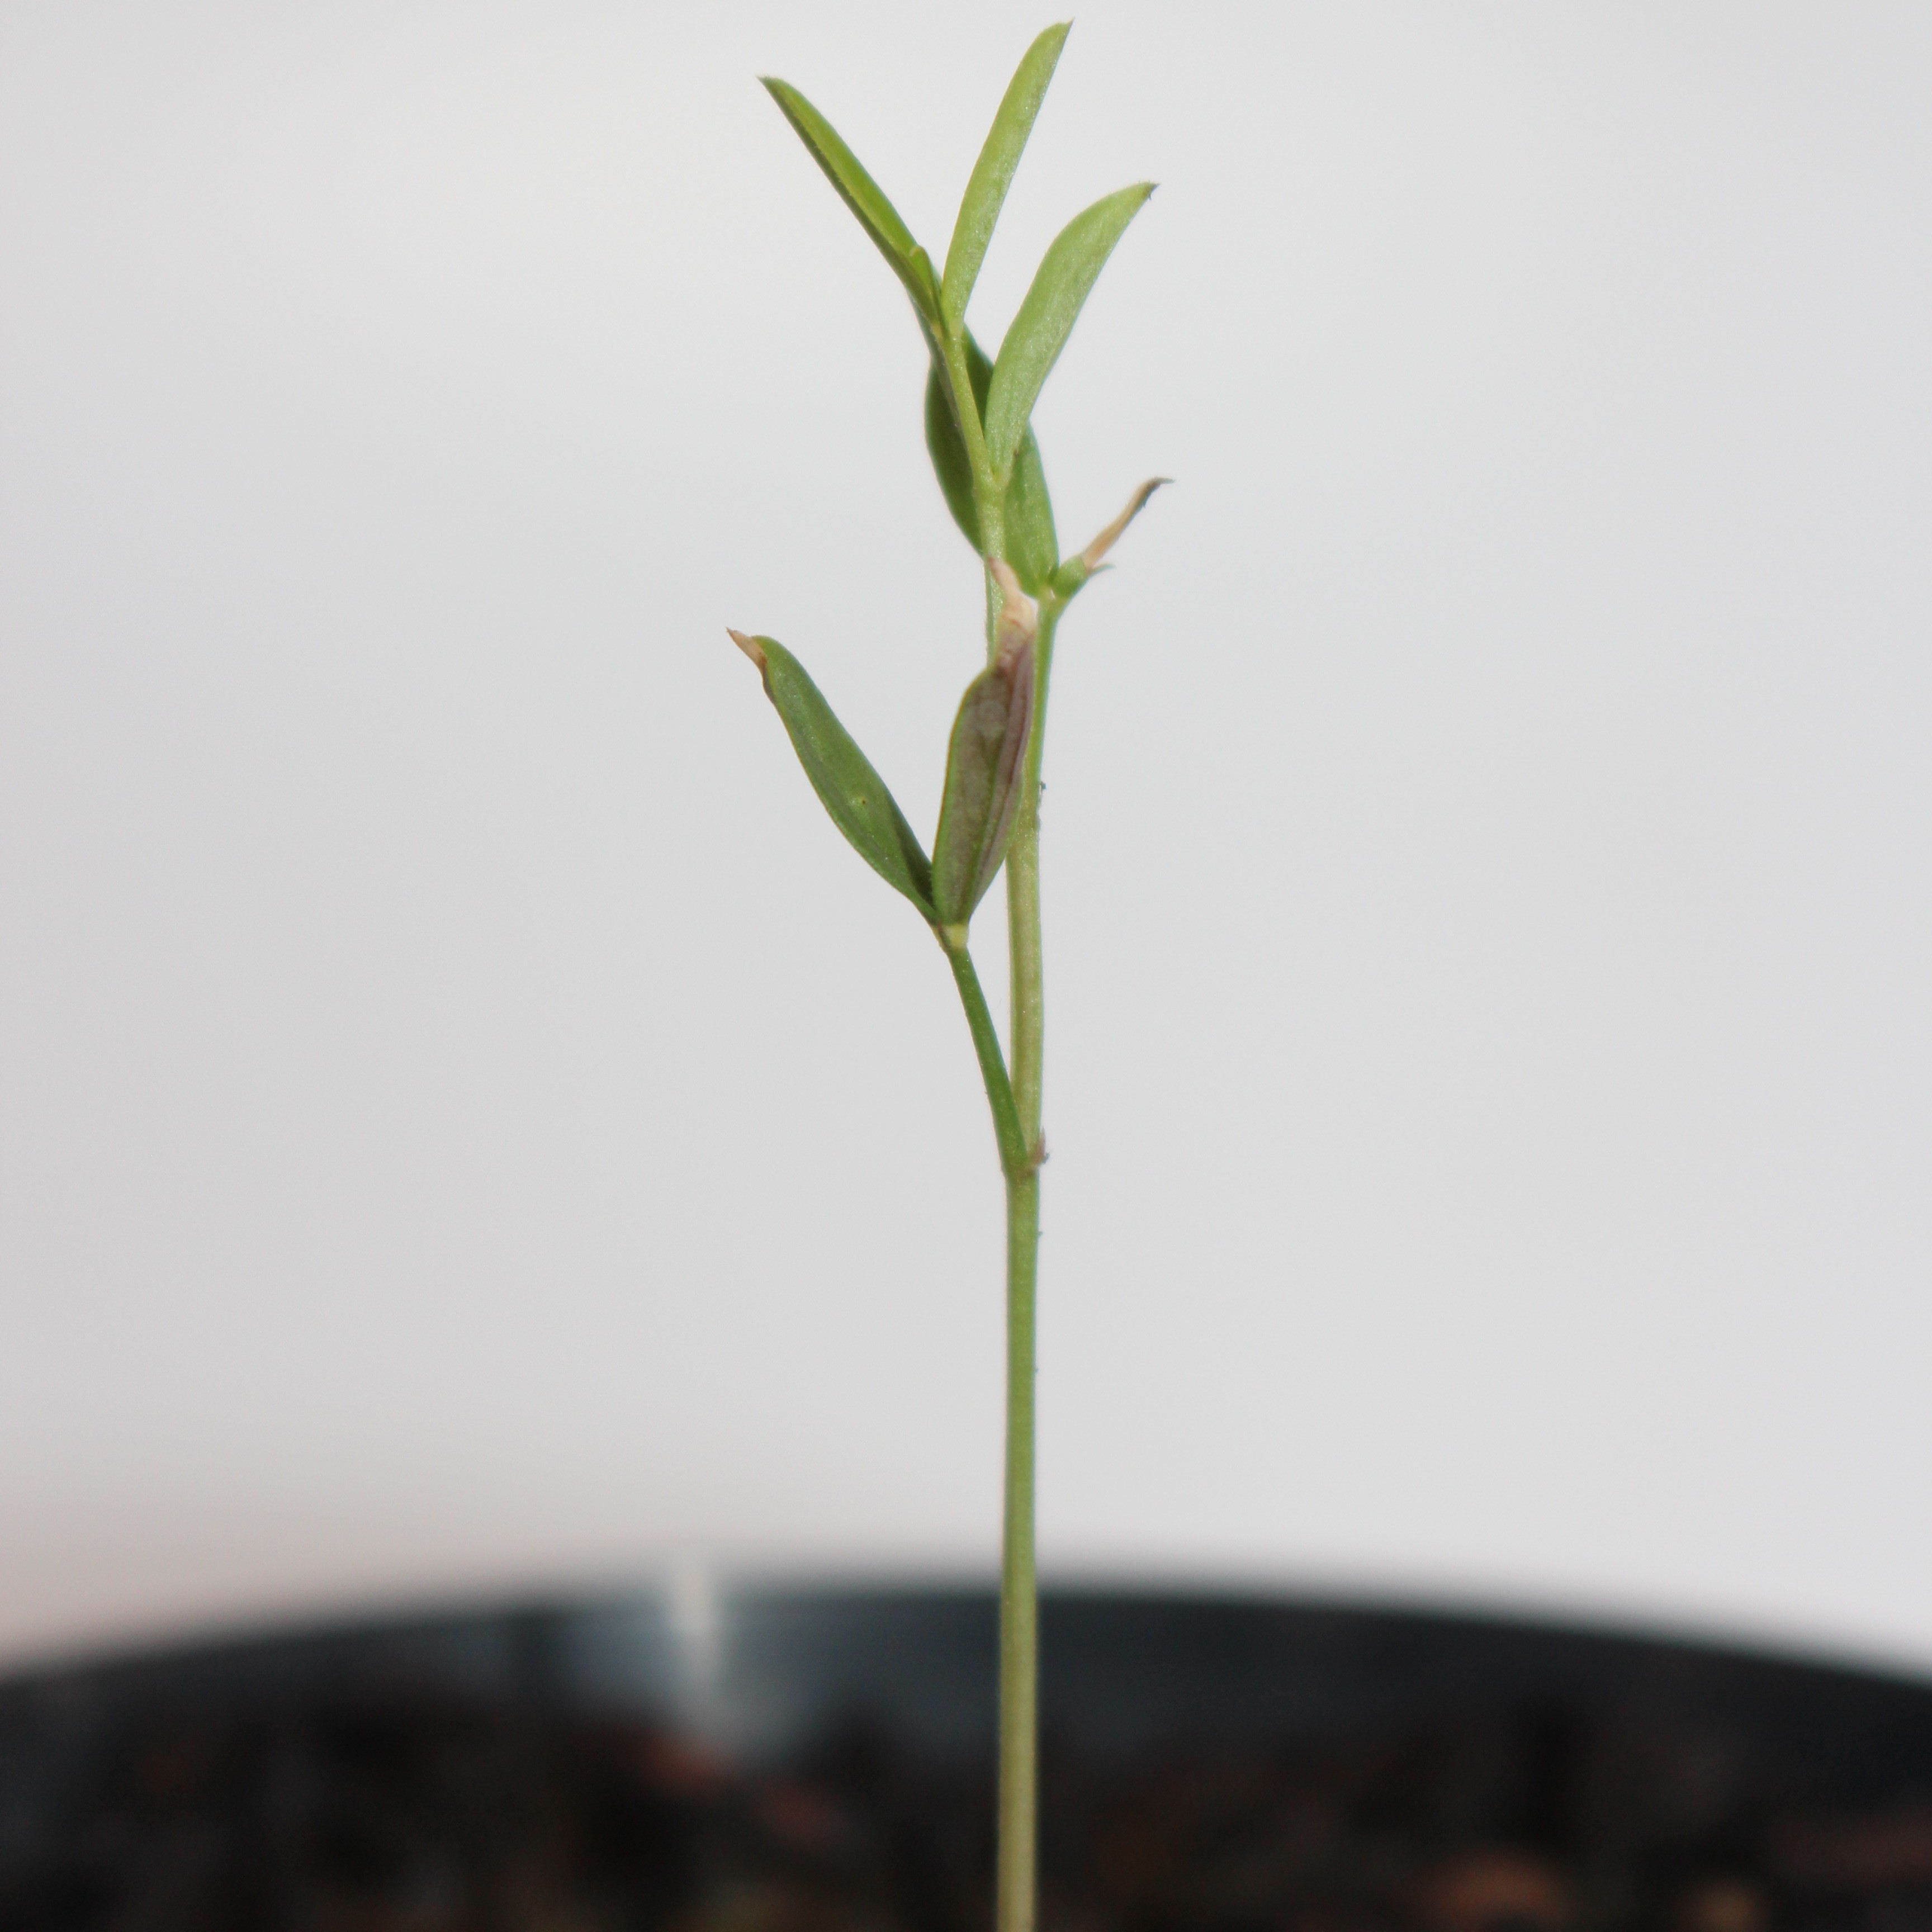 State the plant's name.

Vicia sativa
